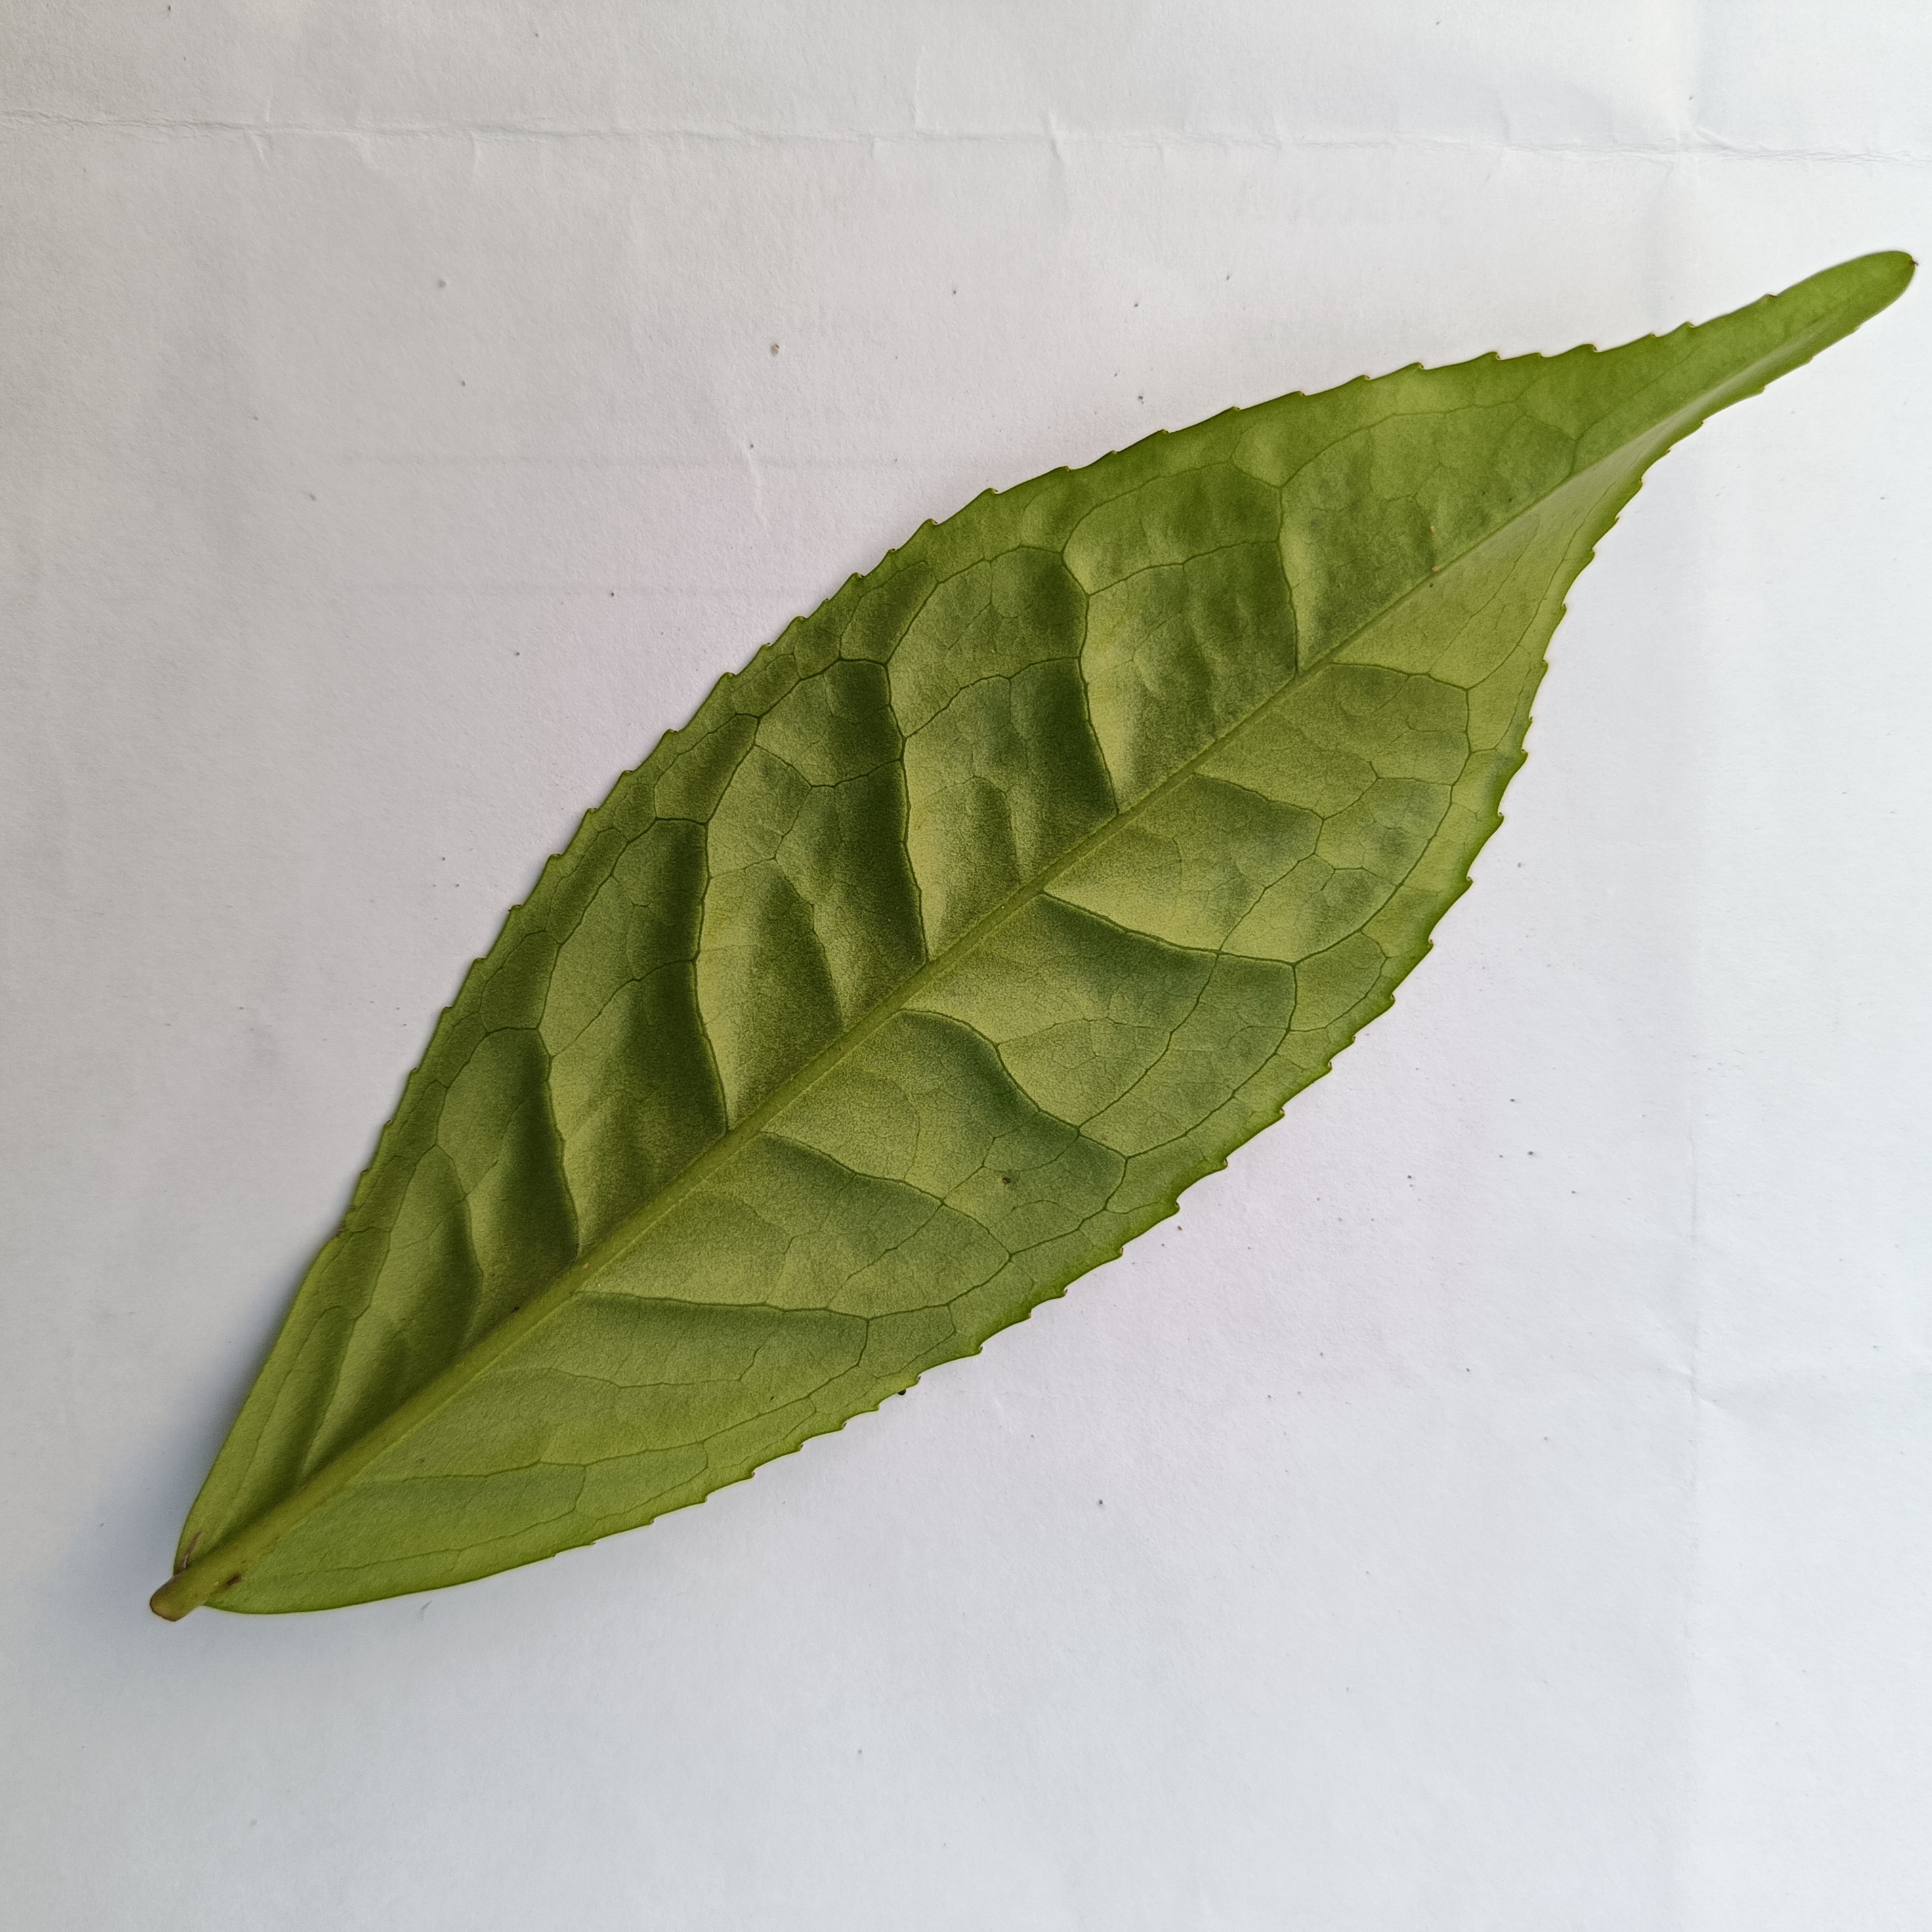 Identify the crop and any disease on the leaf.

tea, healthy
